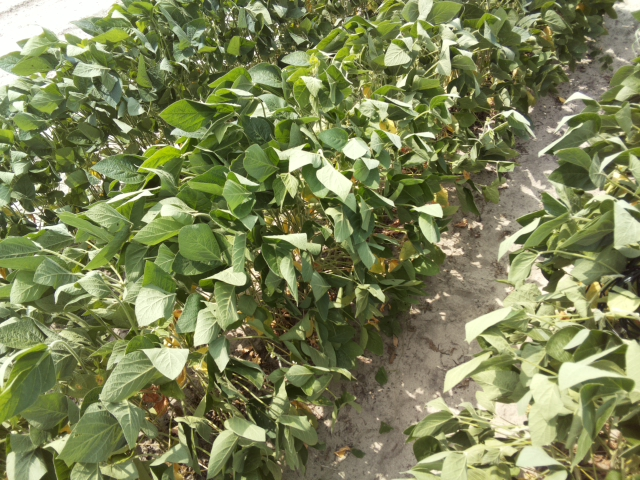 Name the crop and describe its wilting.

soybean, slight leaflet or petiole turgor loss in upper canopy
